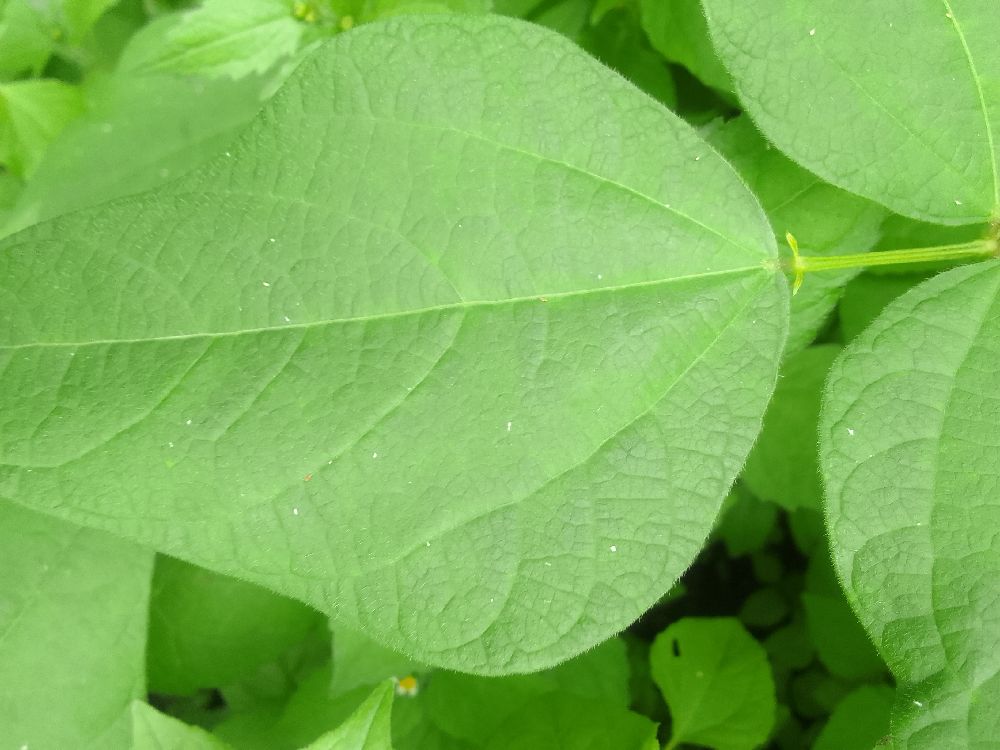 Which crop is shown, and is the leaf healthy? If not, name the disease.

common bean, healthy
